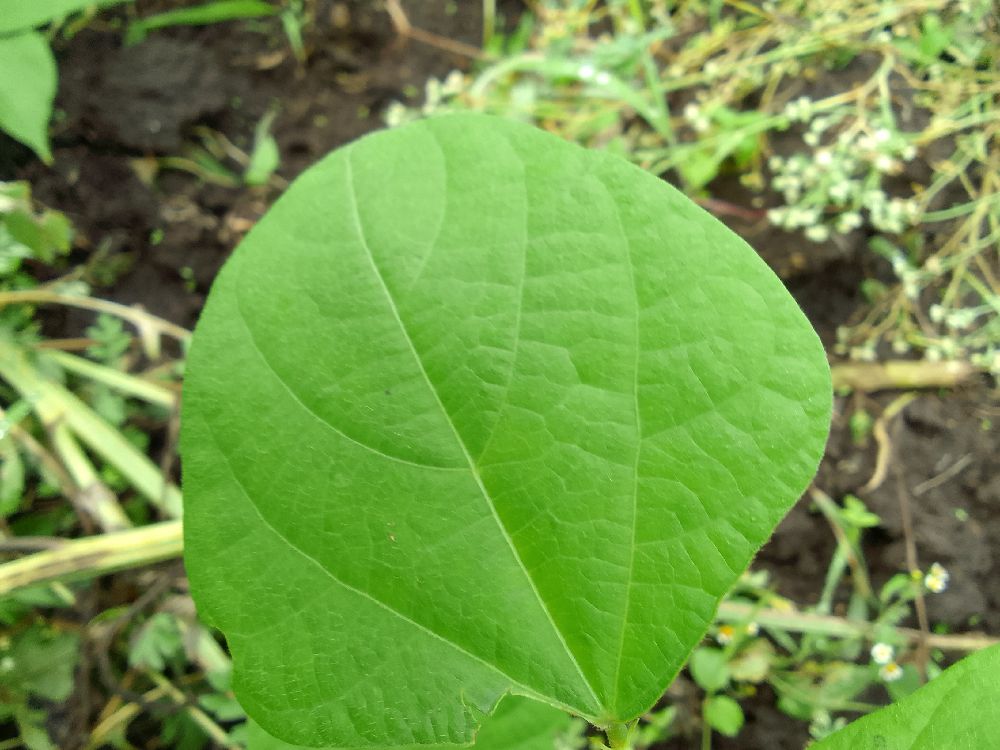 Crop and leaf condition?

common bean, healthy
